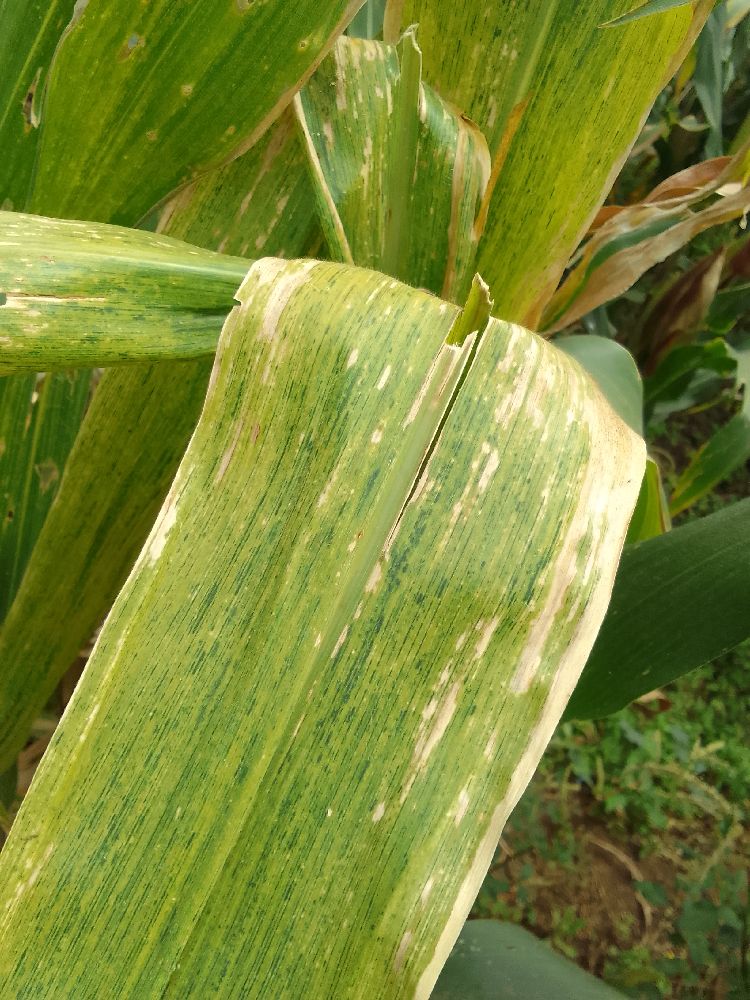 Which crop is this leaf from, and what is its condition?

maize, maize lethal necrosis
